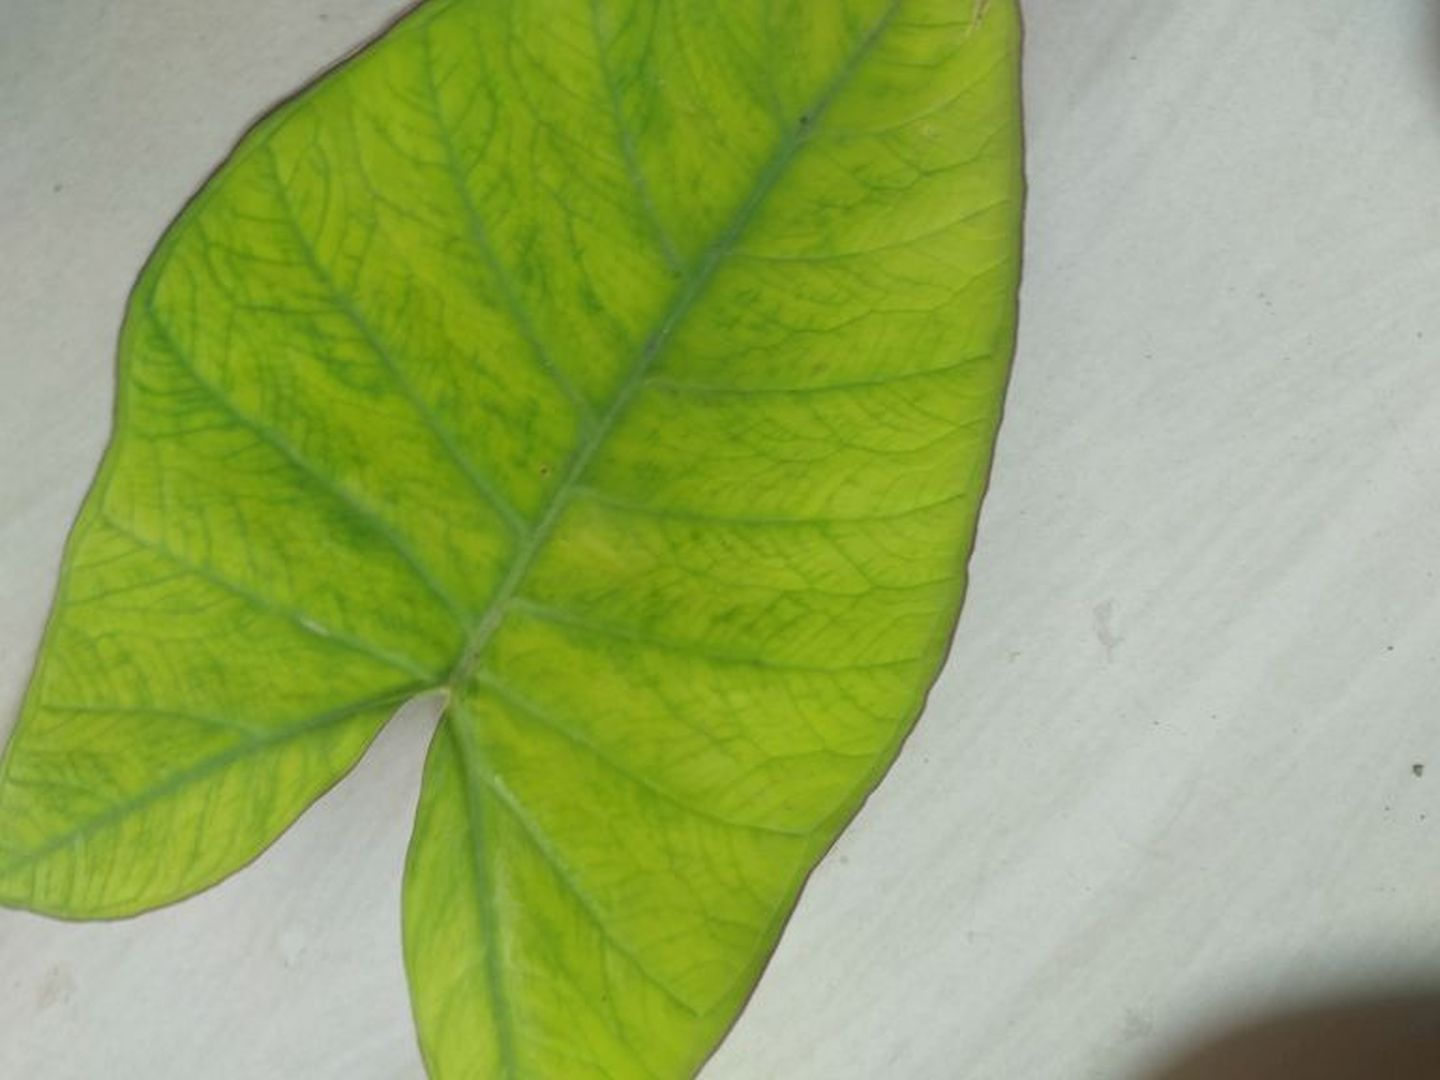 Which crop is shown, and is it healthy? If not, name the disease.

taro, mosaic
